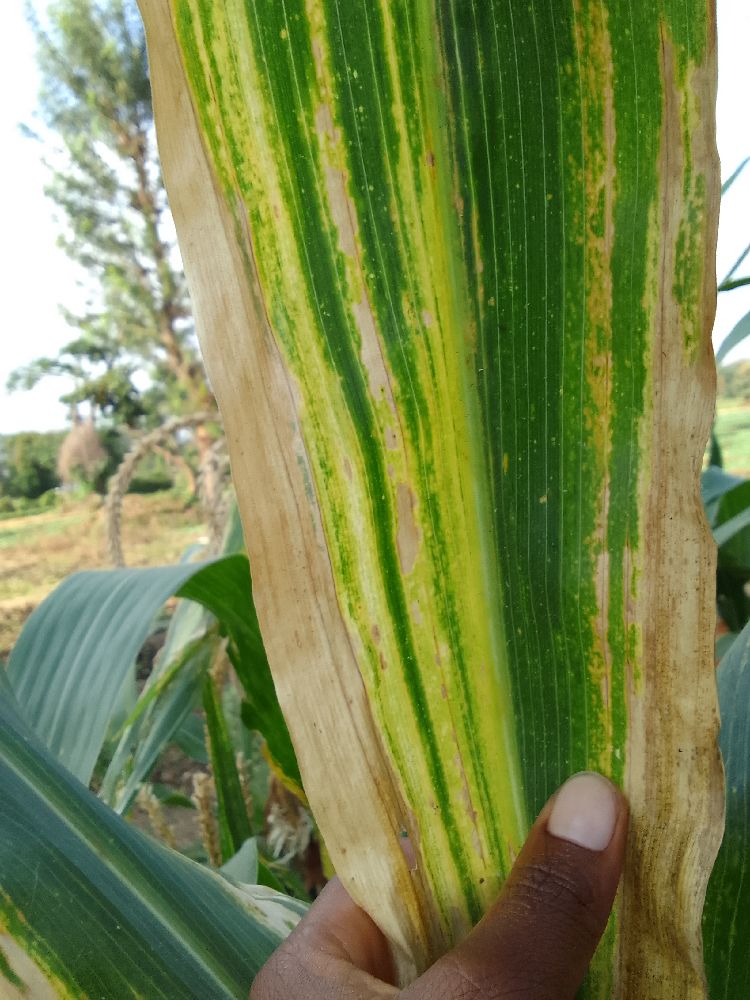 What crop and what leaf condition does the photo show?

maize, maize lethal necrosis
